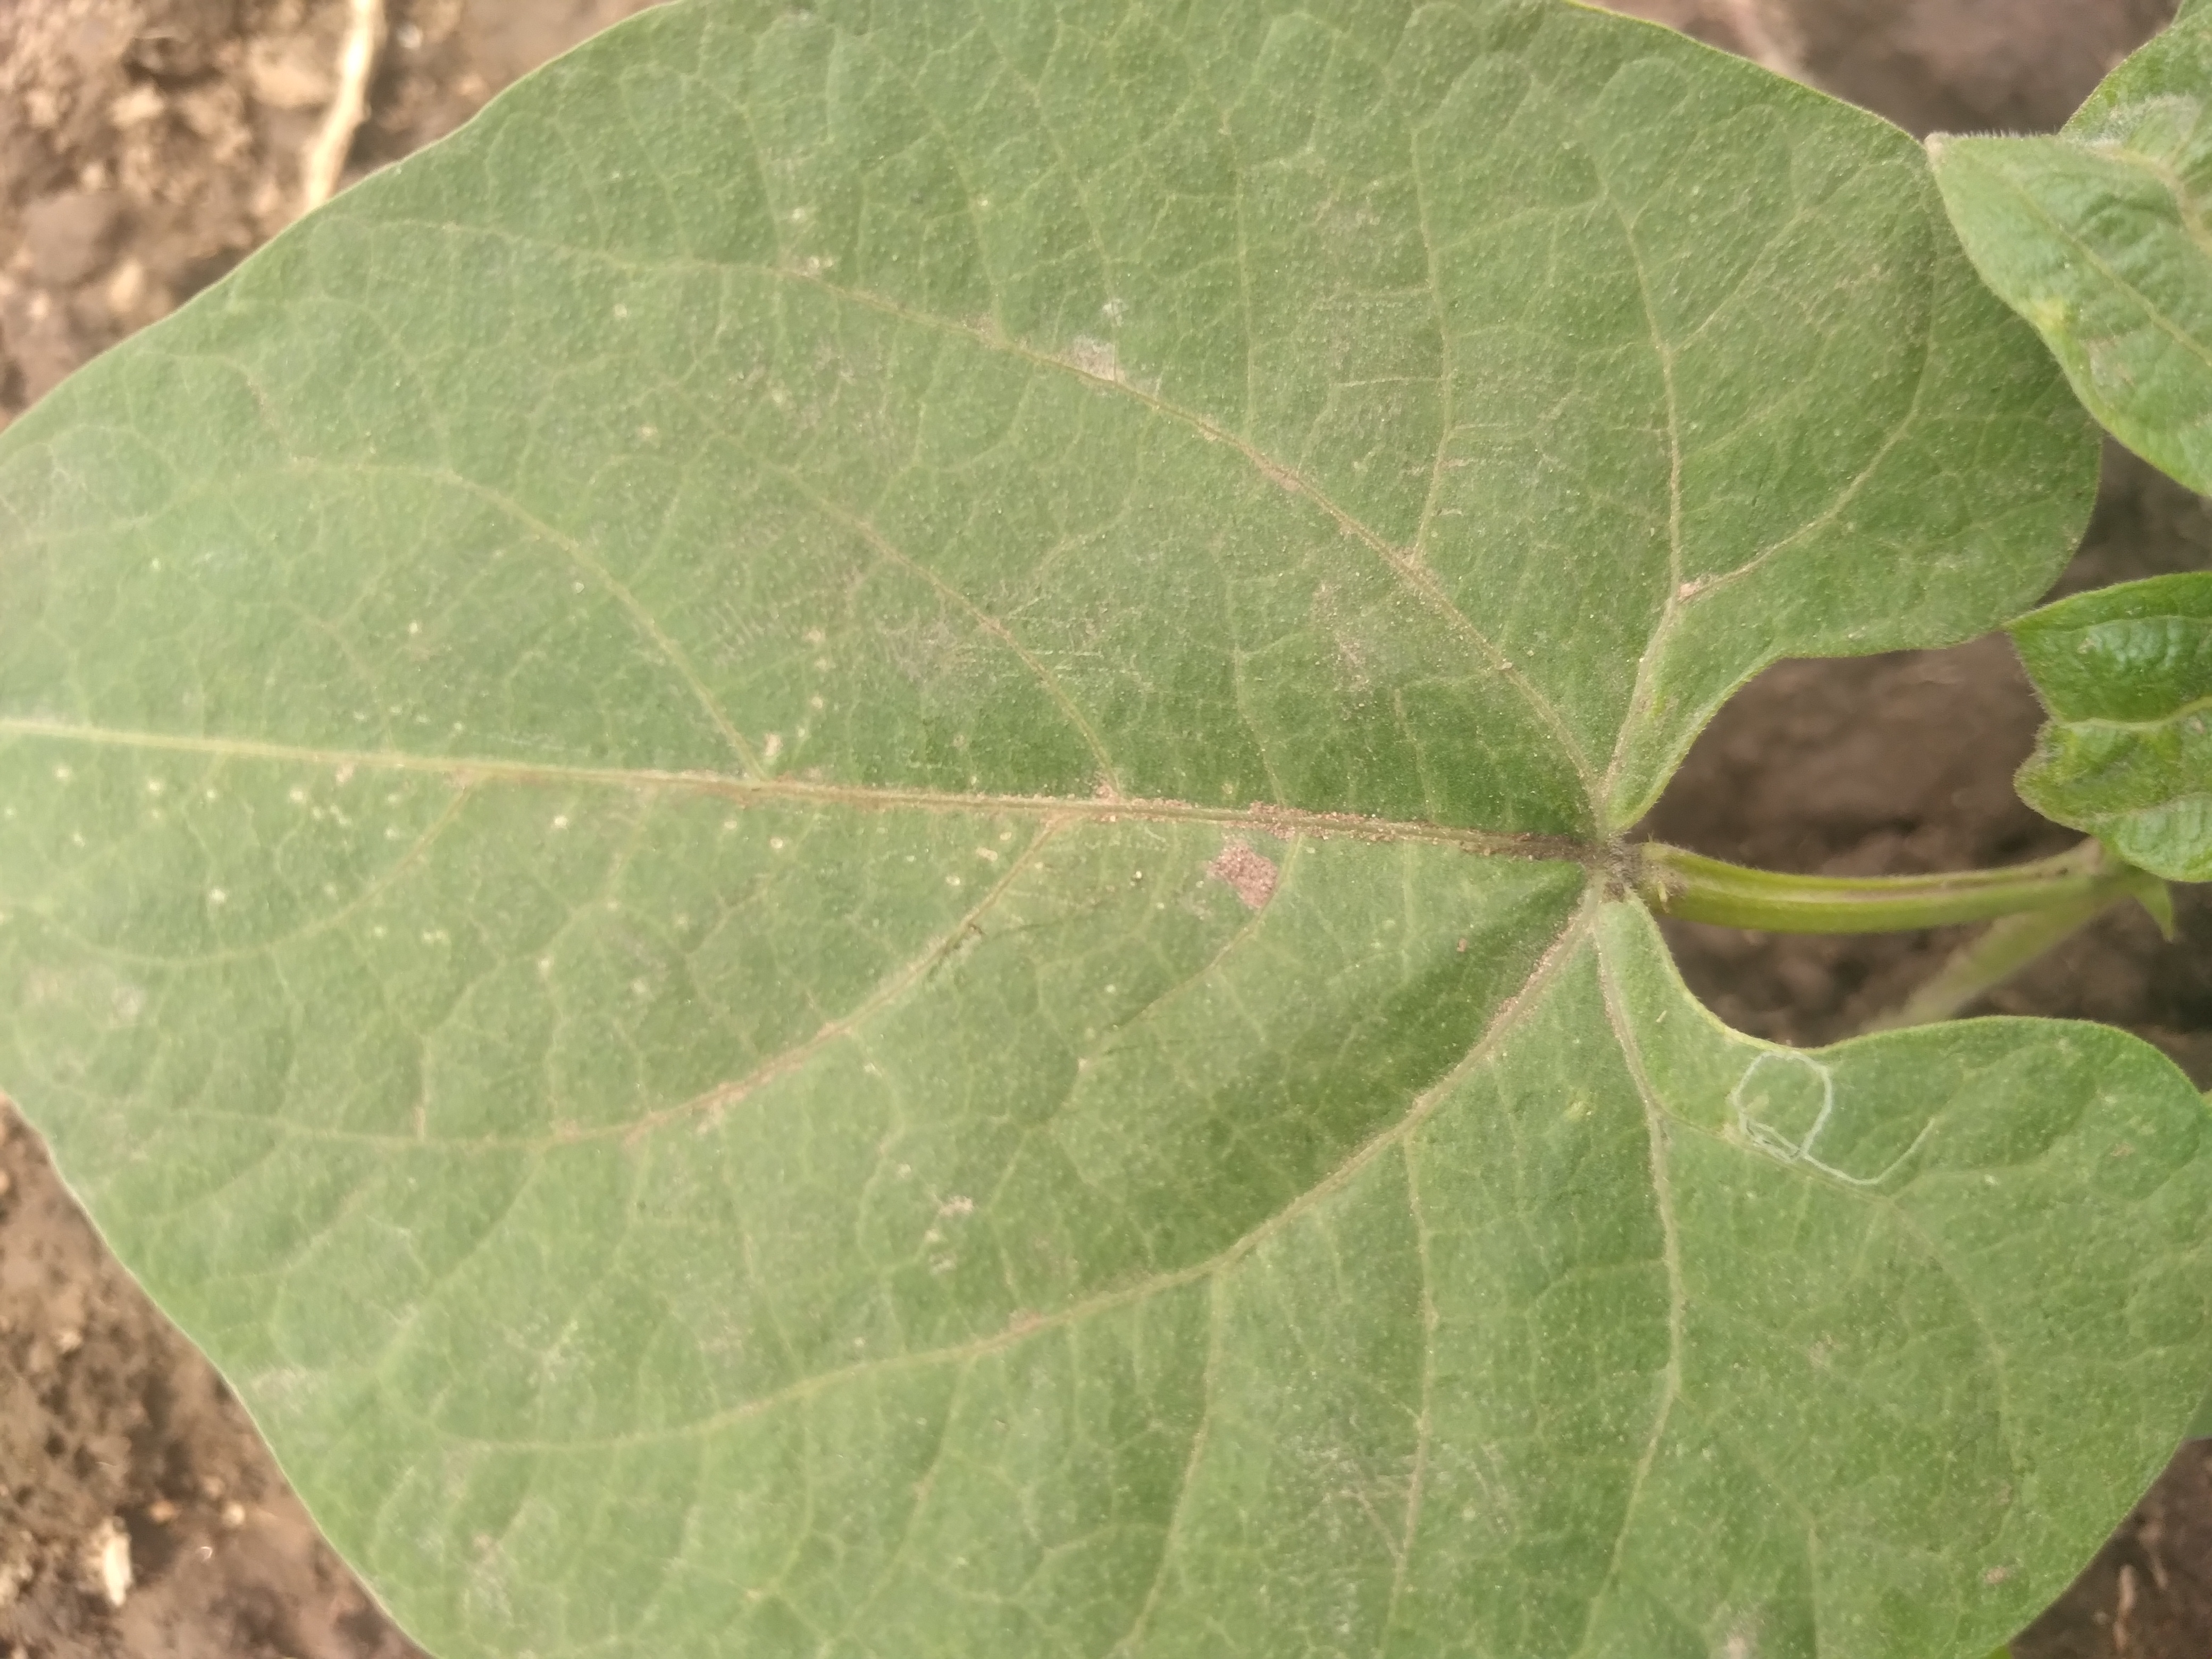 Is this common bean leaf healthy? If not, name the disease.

healthy
